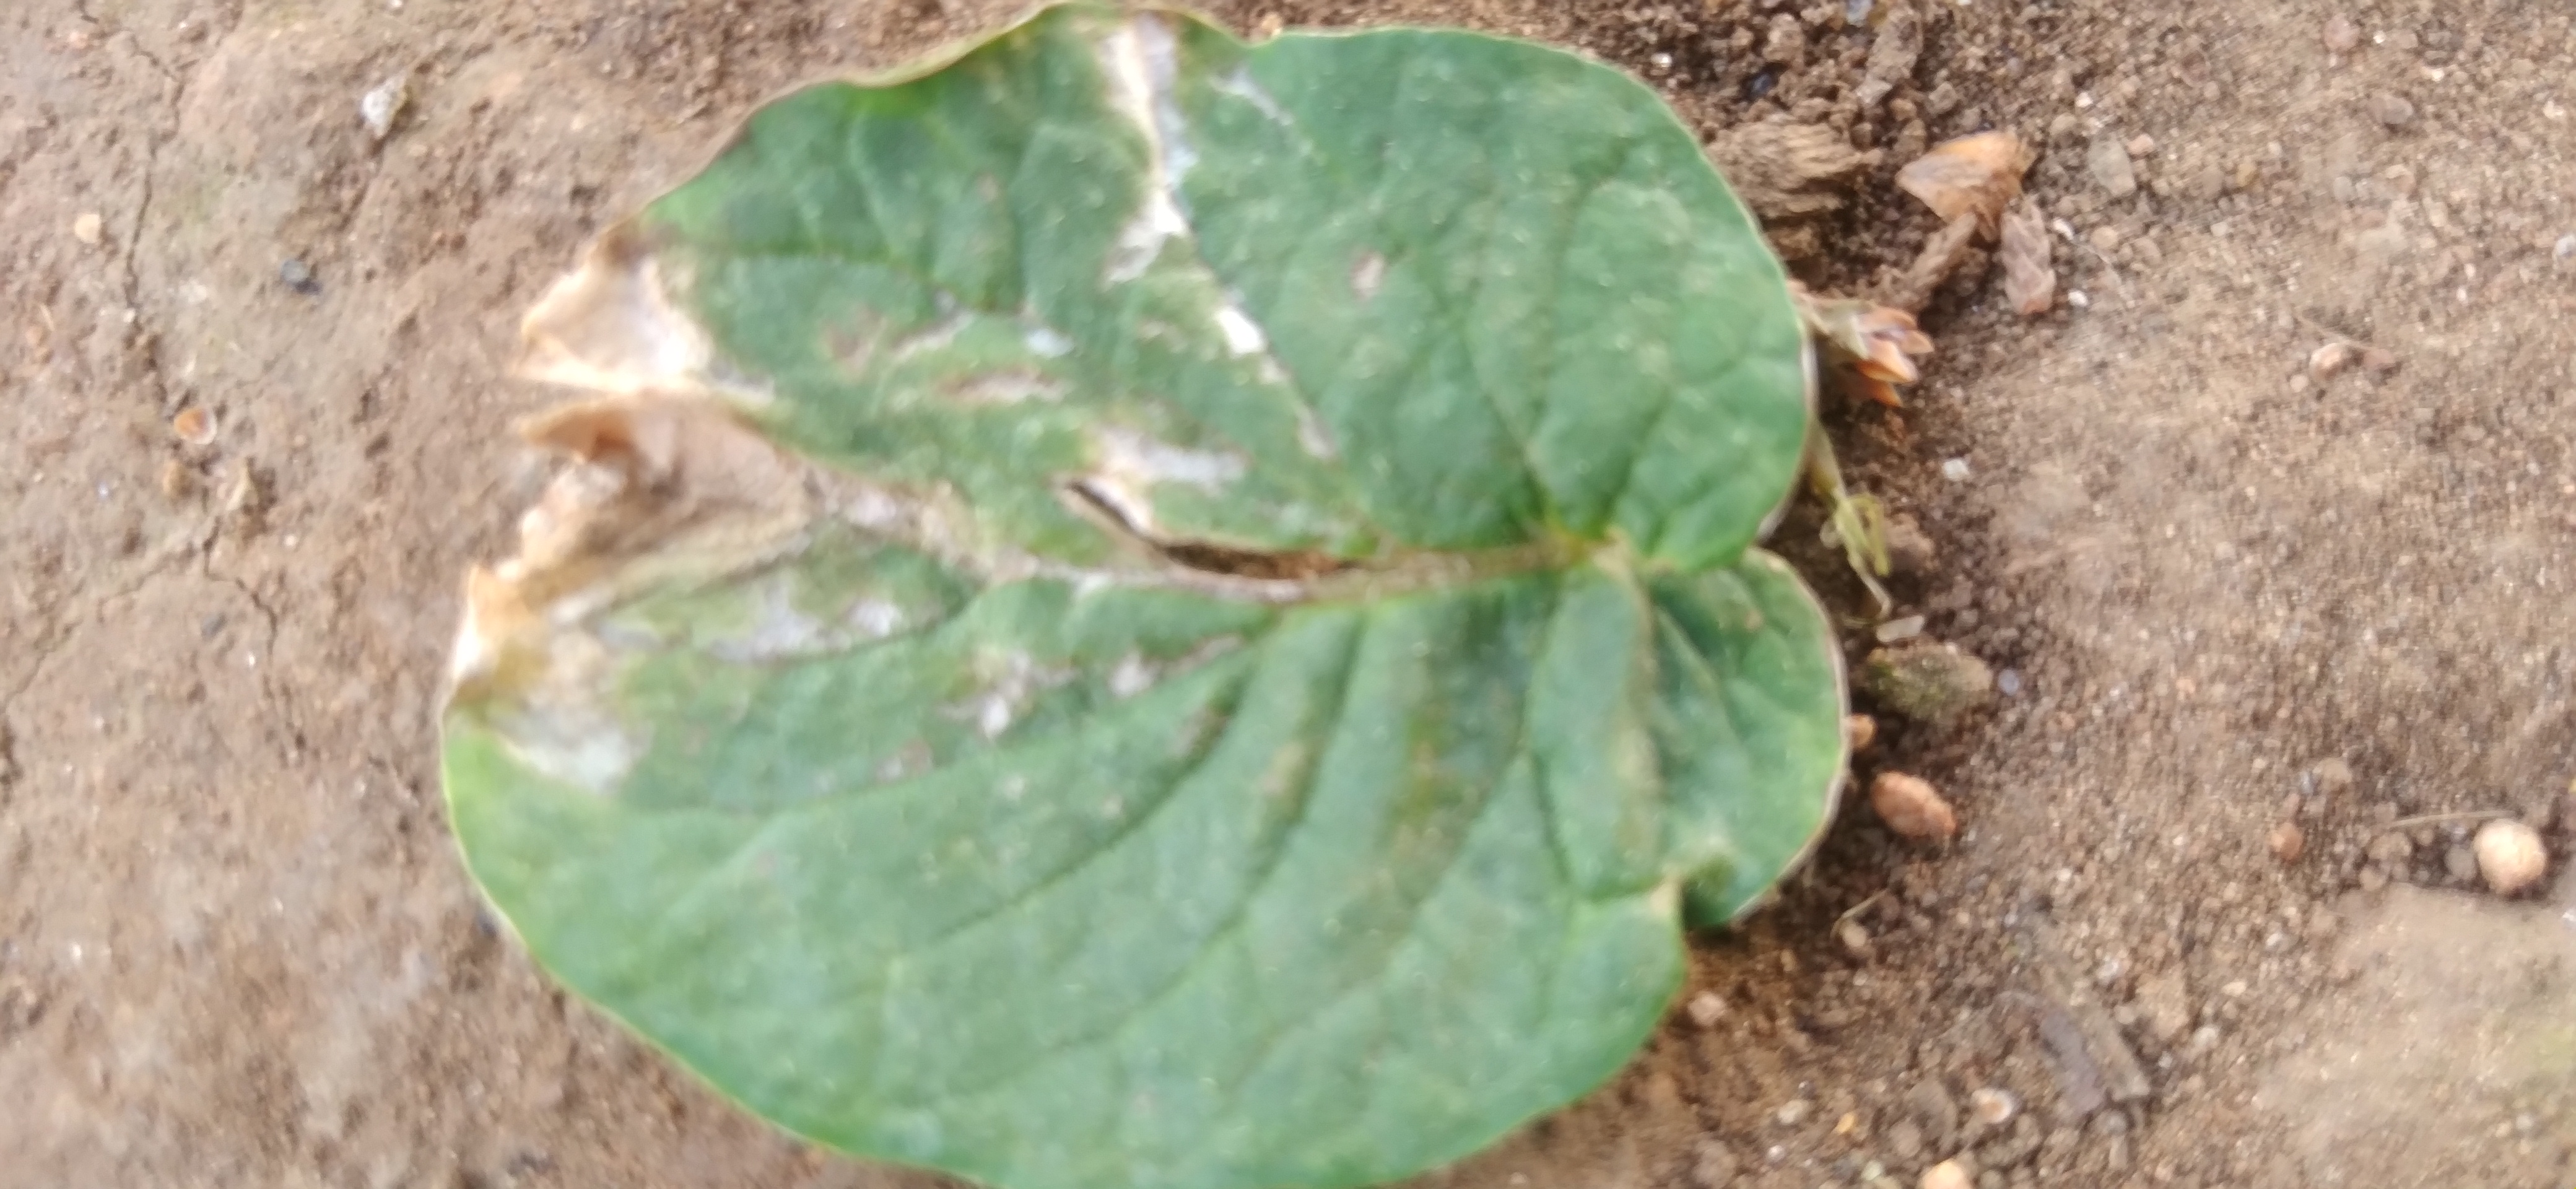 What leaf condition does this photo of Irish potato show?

early blight
